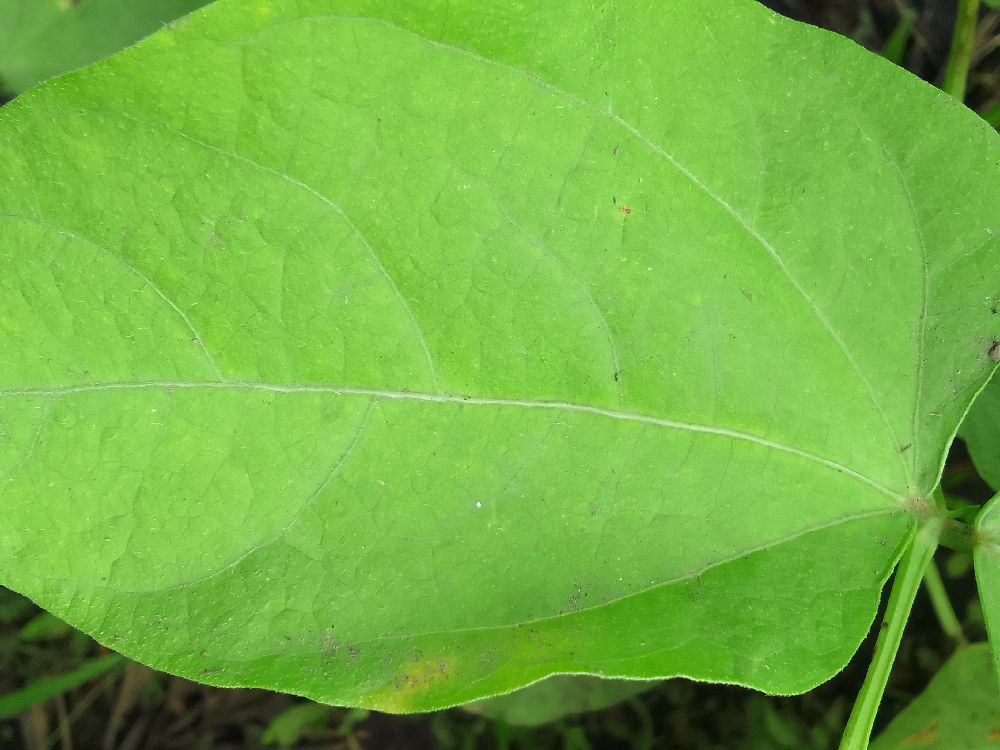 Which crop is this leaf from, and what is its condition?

common bean, healthy
